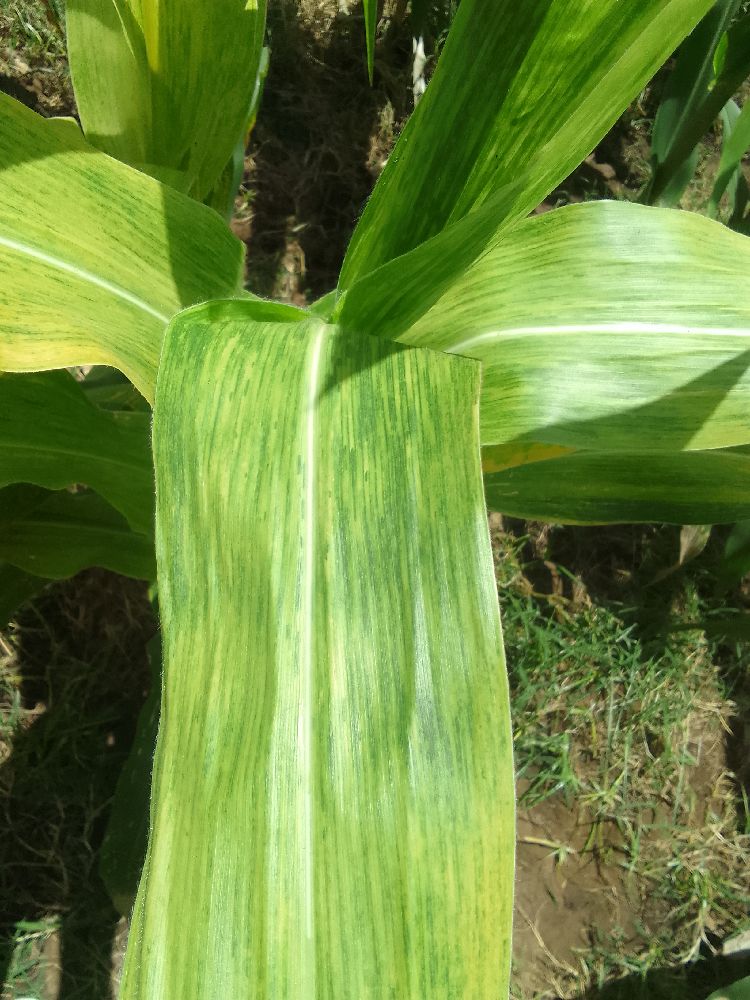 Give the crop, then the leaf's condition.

maize, maize lethal necrosis
